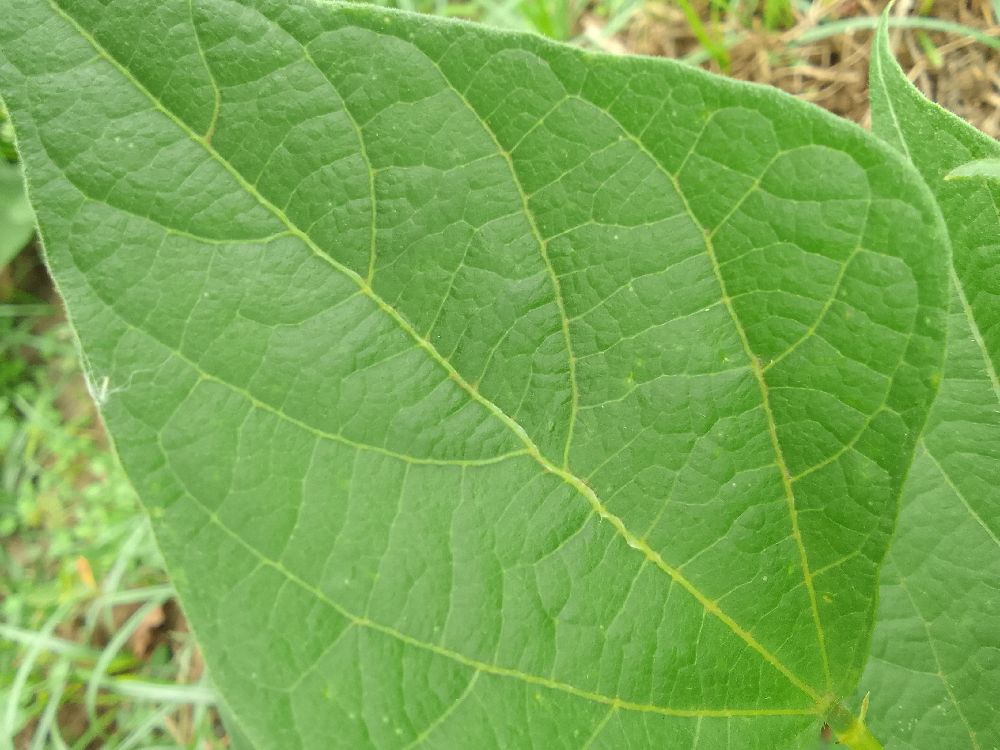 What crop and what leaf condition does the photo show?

common bean, healthy
